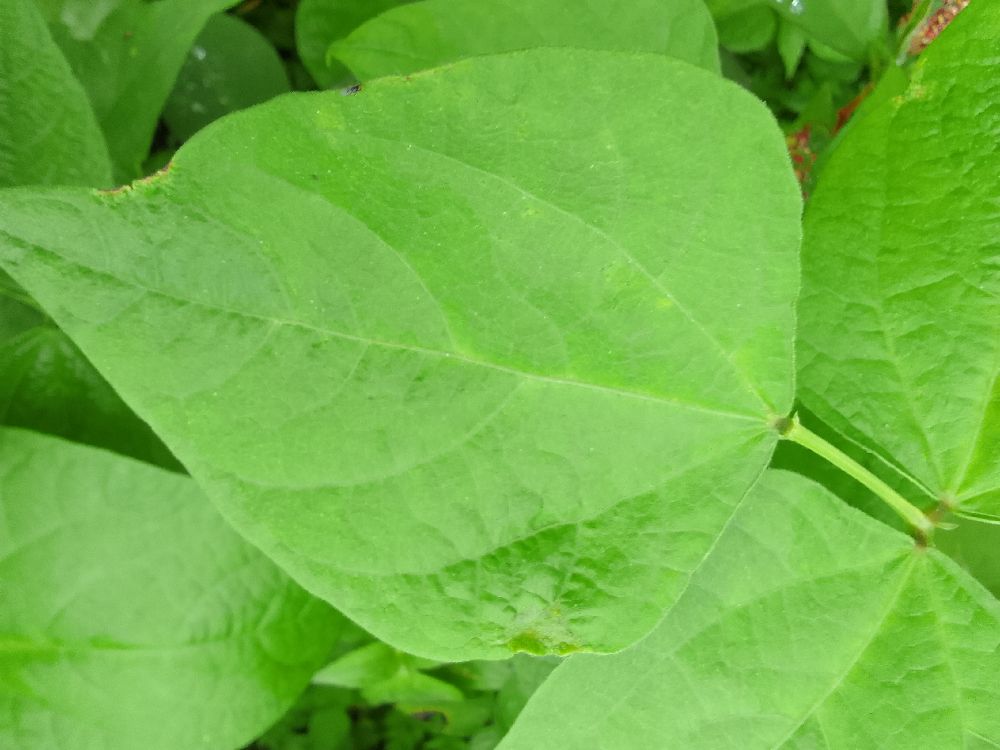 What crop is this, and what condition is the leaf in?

common bean, healthy
